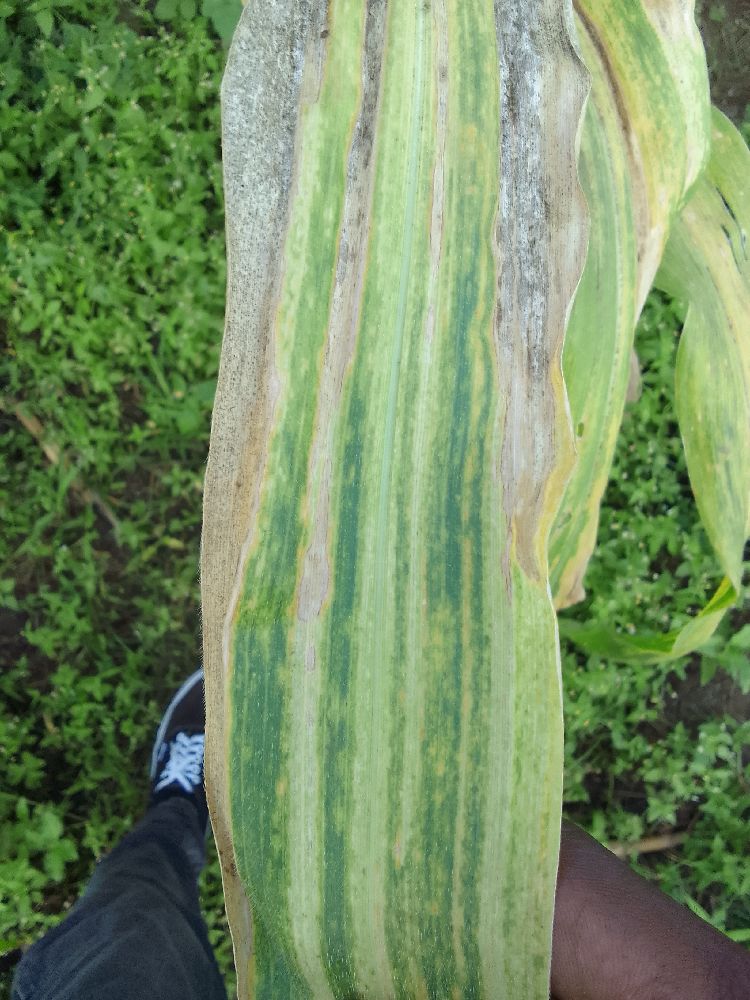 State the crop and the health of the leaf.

maize, maize lethal necrosis
